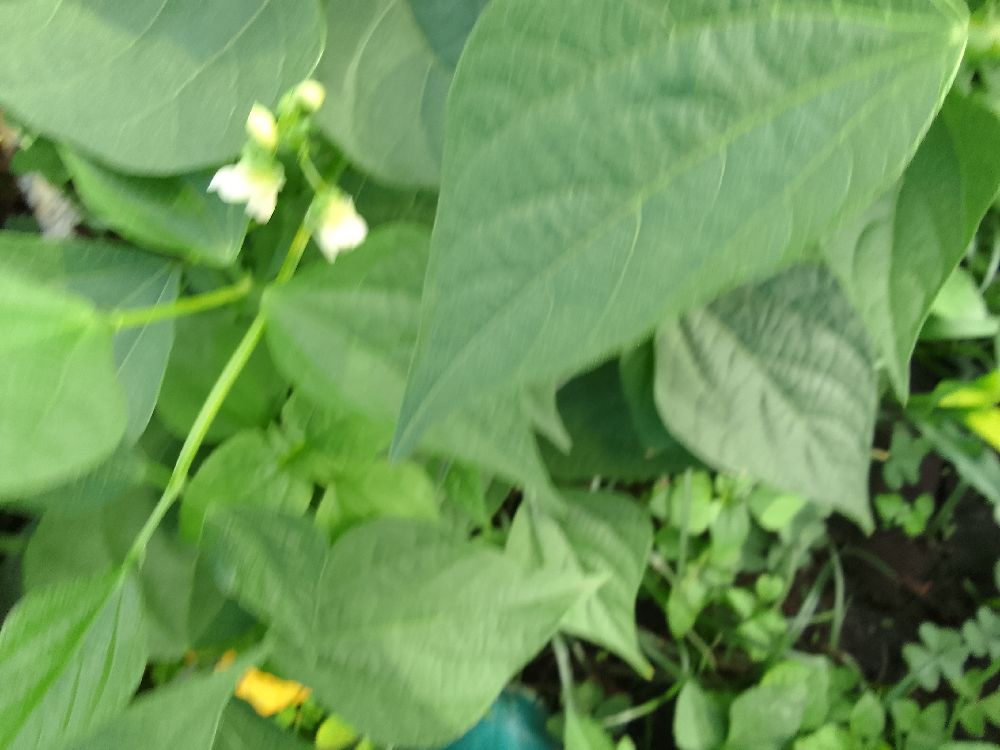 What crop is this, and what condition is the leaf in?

common bean, healthy
